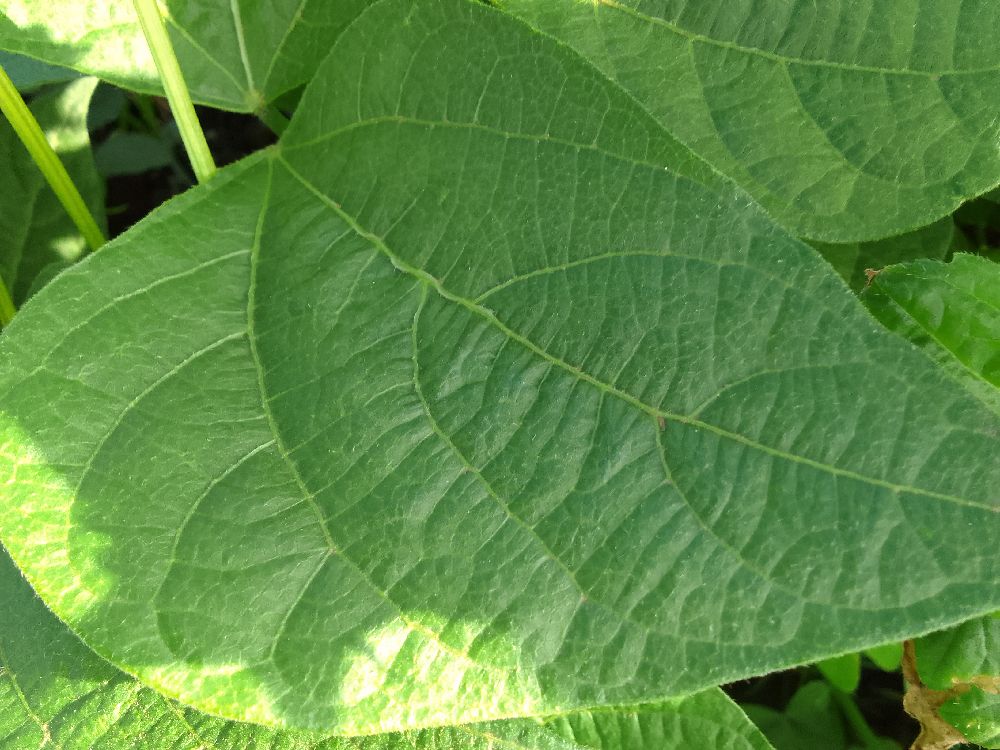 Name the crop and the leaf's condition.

common bean, healthy
